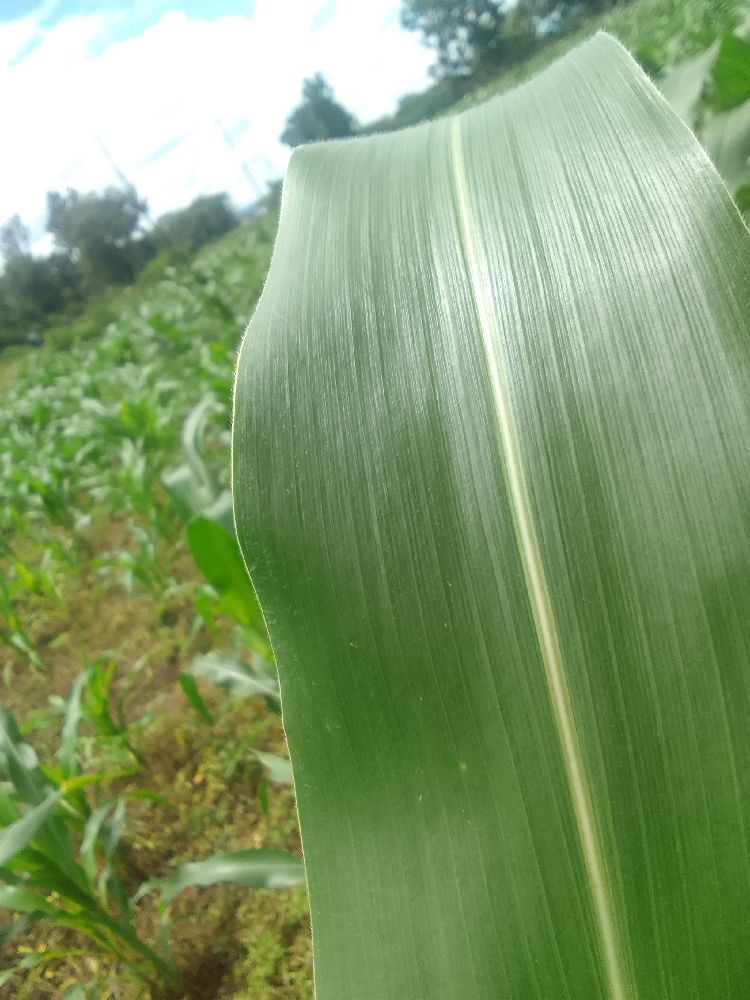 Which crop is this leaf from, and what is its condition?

maize, healthy
